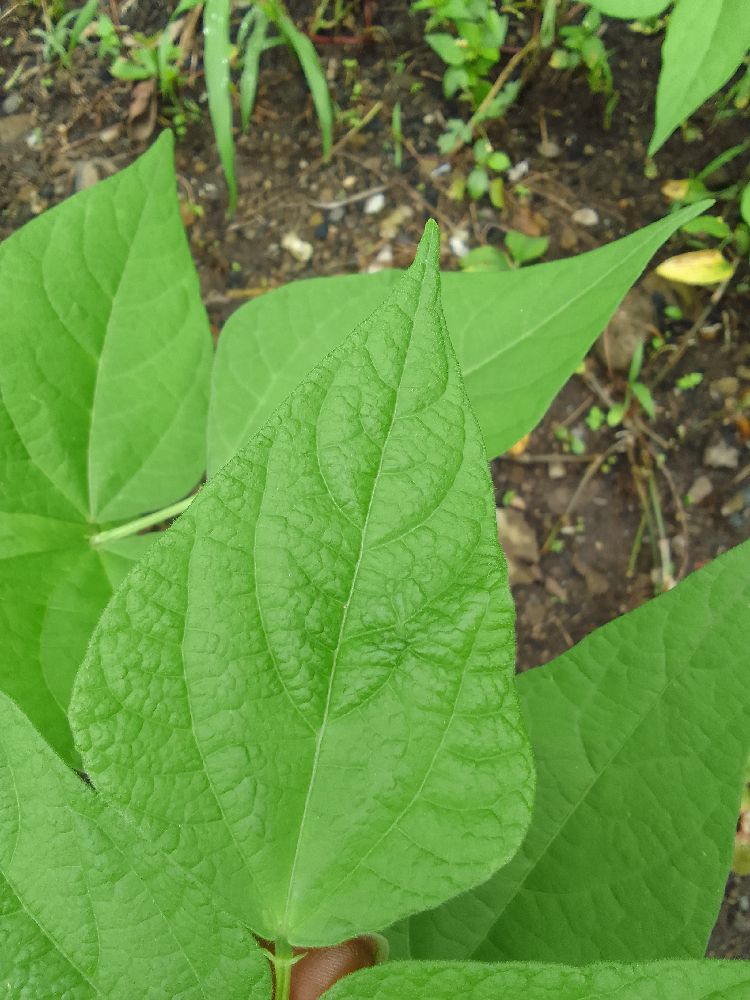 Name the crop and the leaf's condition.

common bean, healthy
